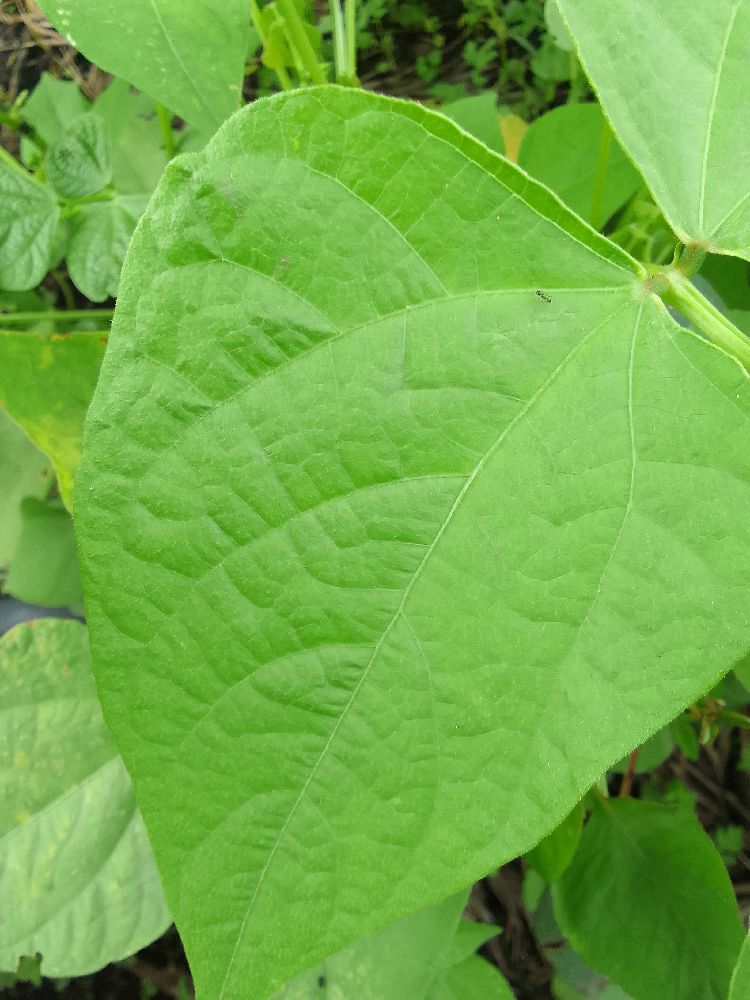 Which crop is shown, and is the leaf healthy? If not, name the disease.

common bean, healthy
